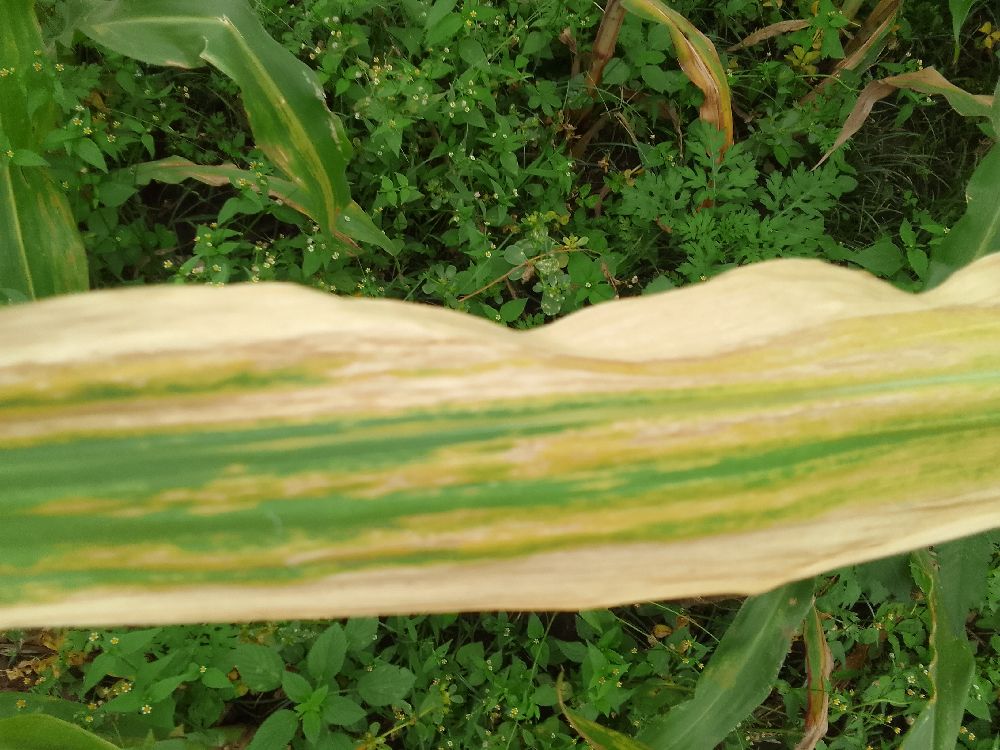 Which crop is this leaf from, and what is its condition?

maize, maize lethal necrosis
